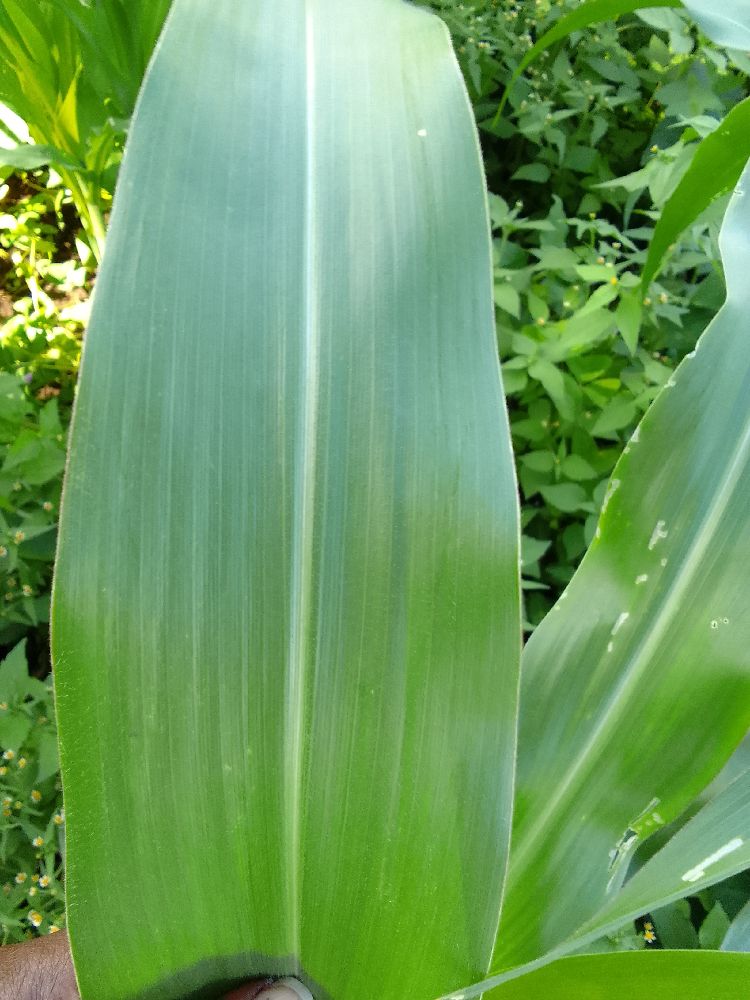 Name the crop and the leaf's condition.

maize, healthy
